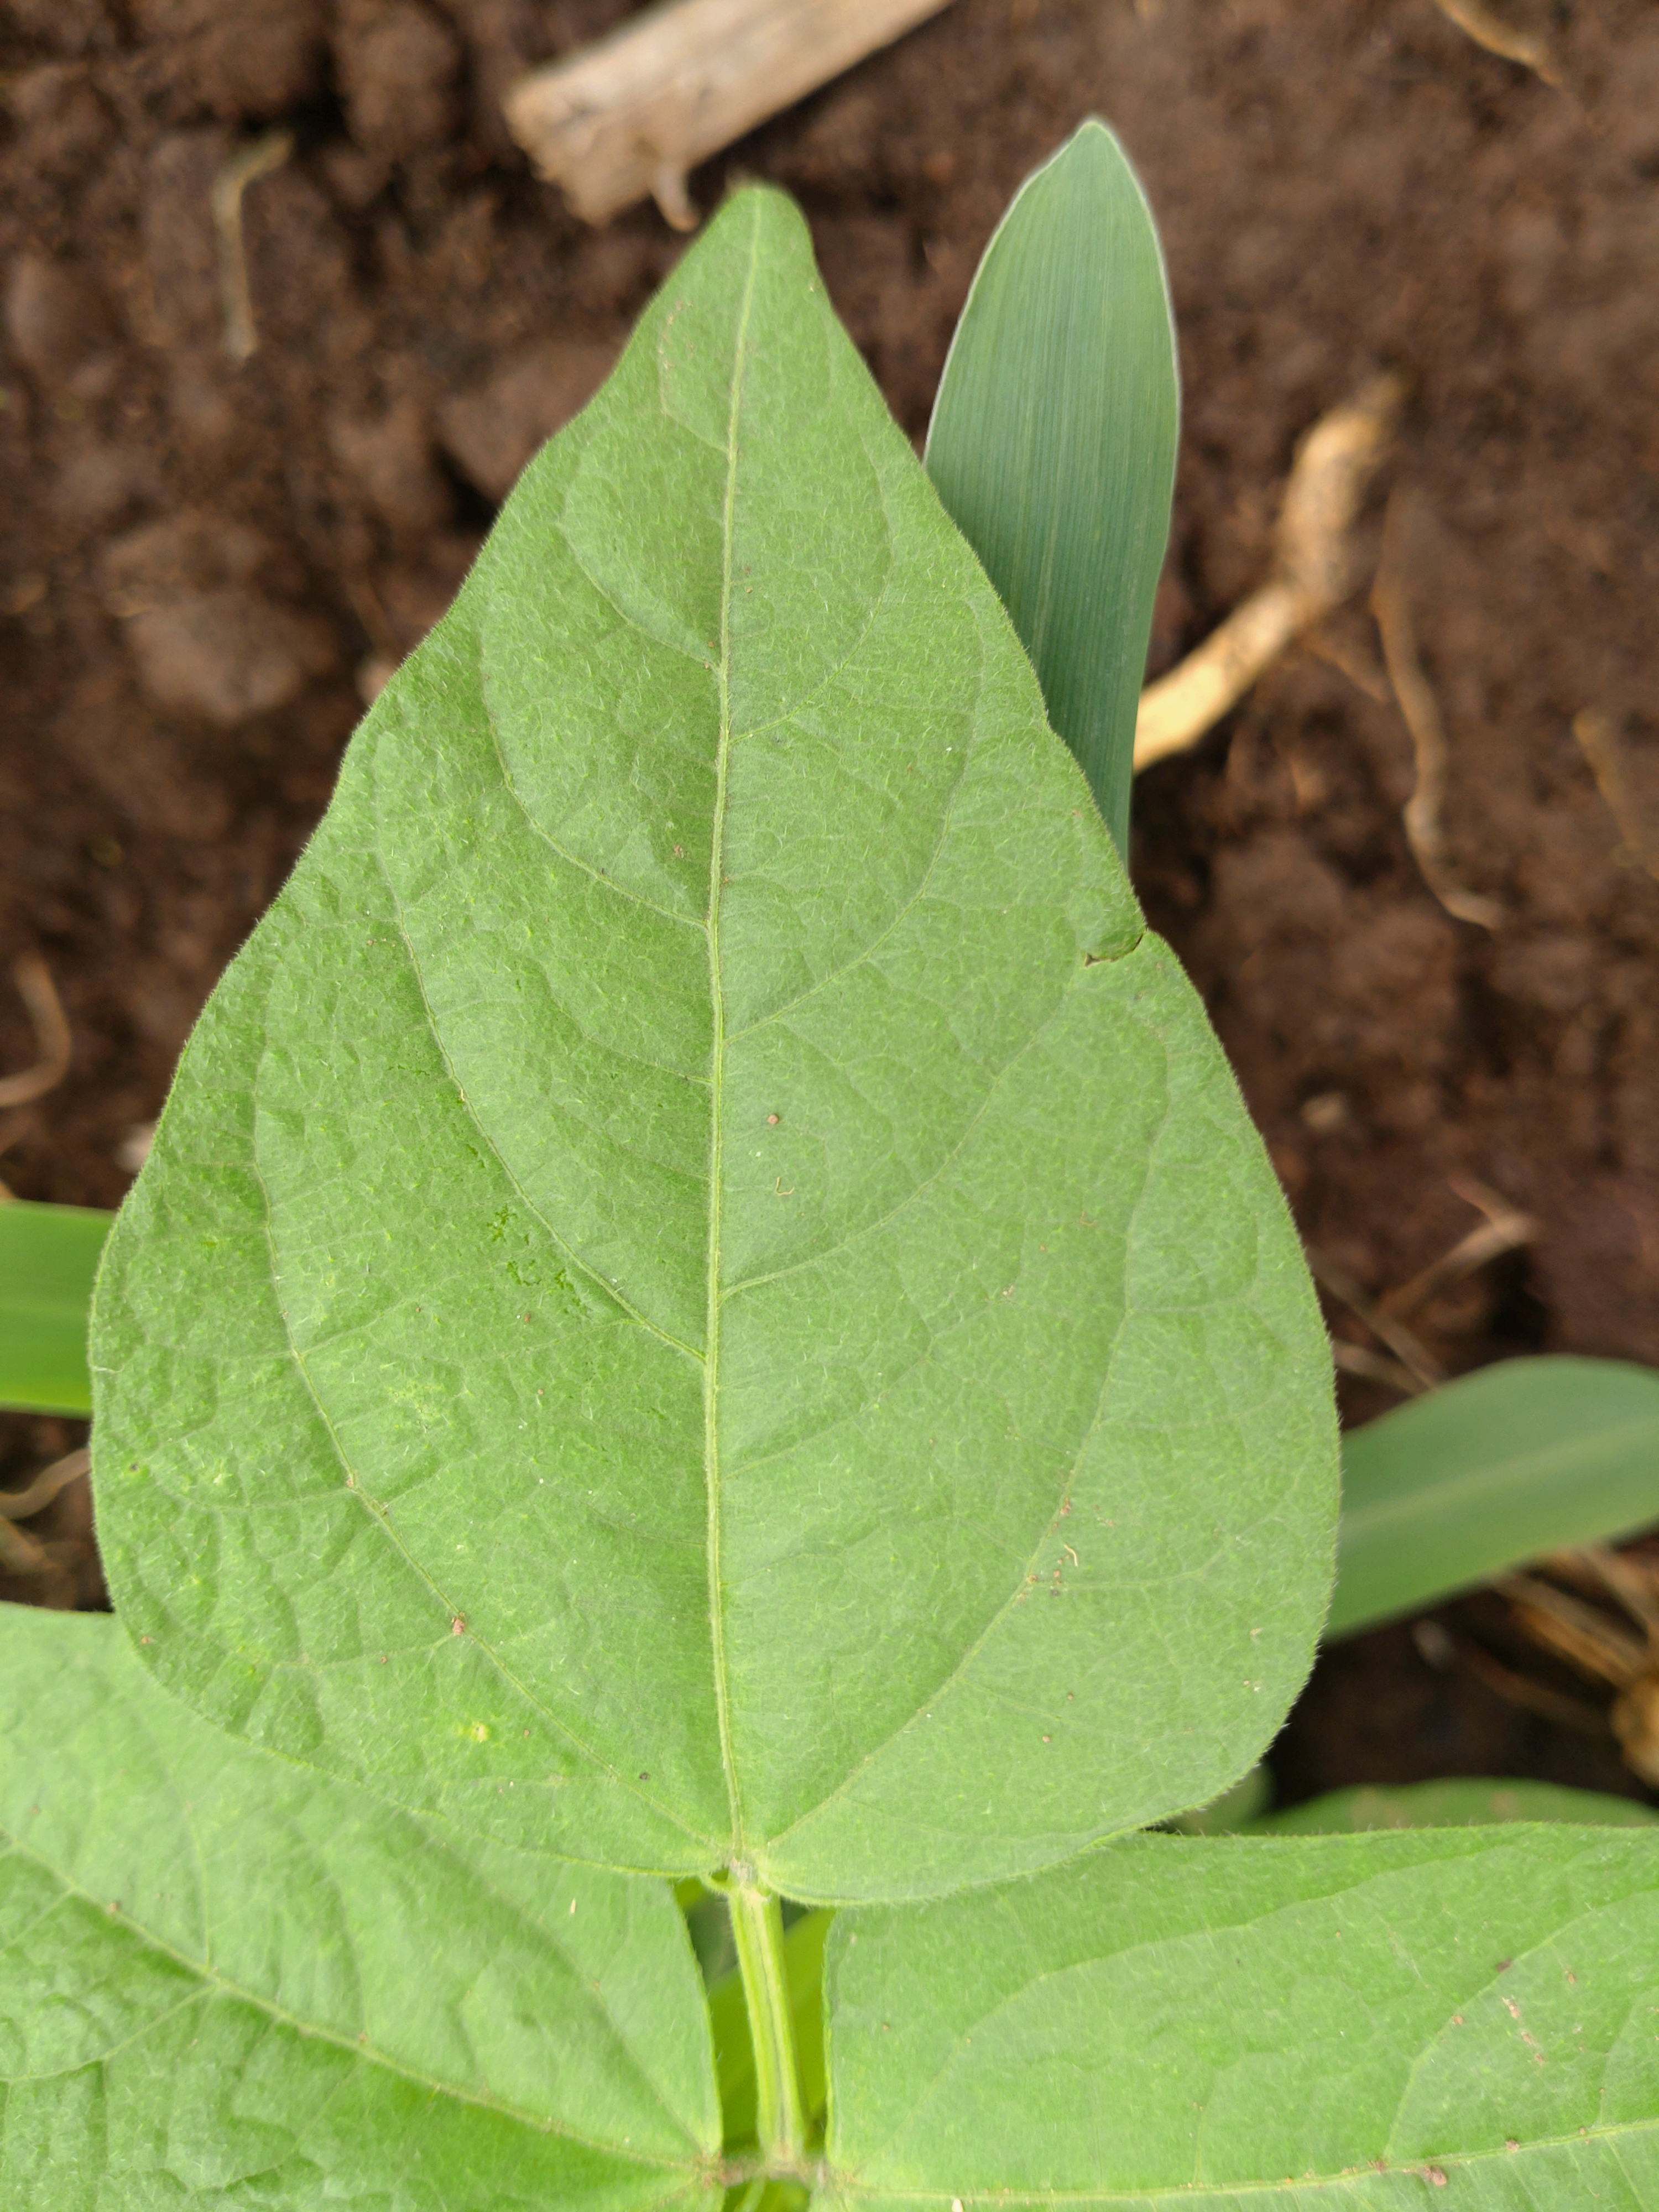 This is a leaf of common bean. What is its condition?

healthy
